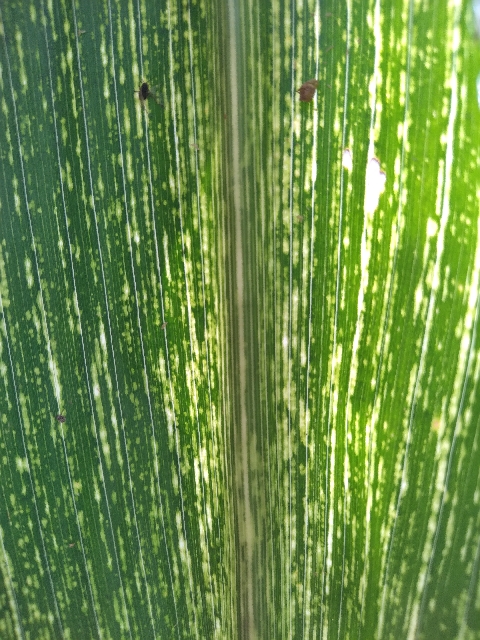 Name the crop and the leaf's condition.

maize, maize streak virus
